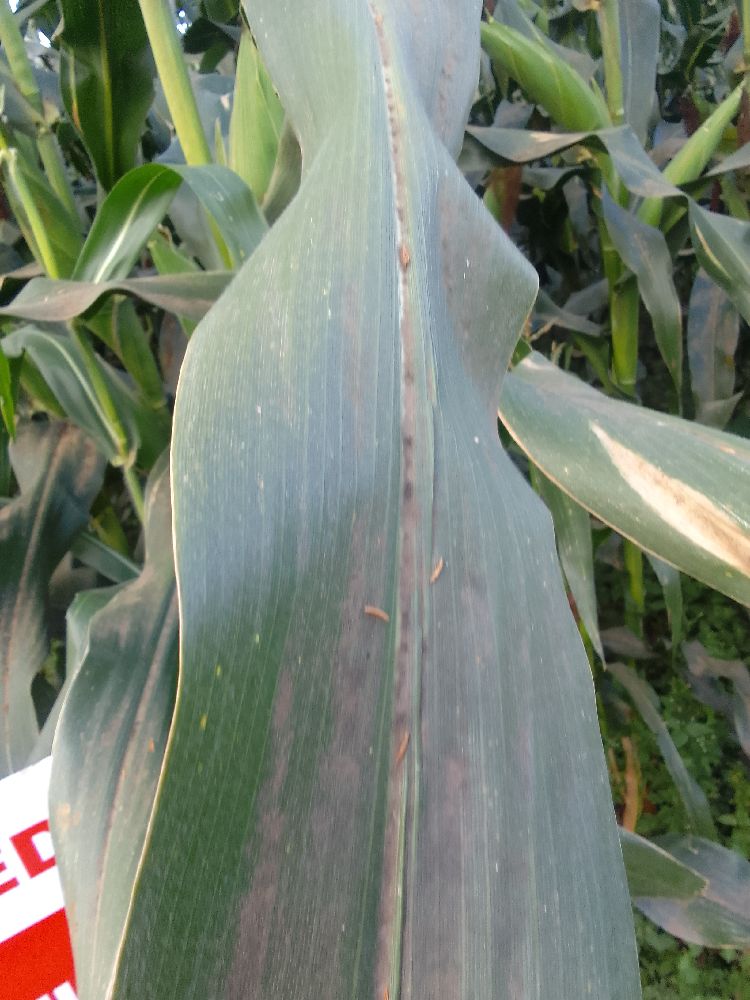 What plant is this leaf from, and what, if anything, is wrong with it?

maize, healthy
